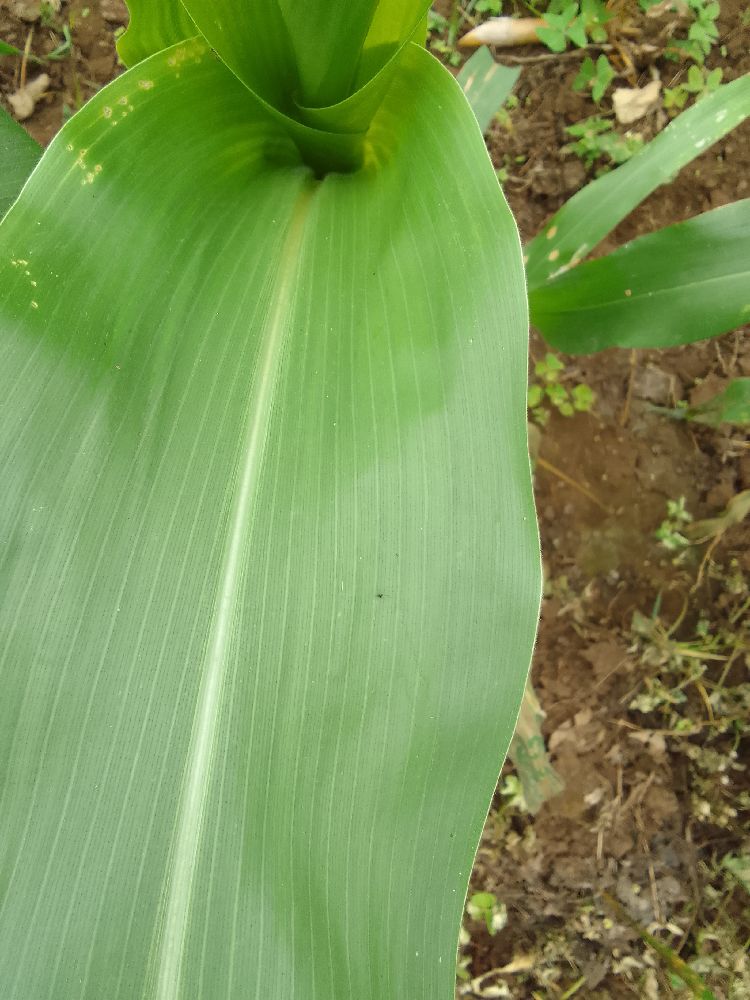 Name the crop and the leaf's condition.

maize, healthy
